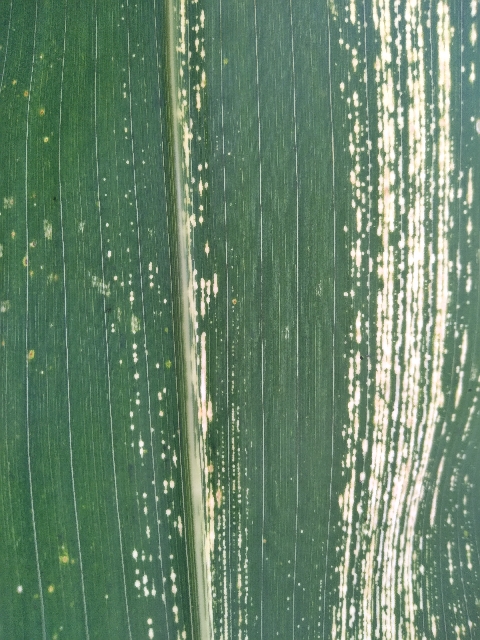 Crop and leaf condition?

maize, maize streak virus
